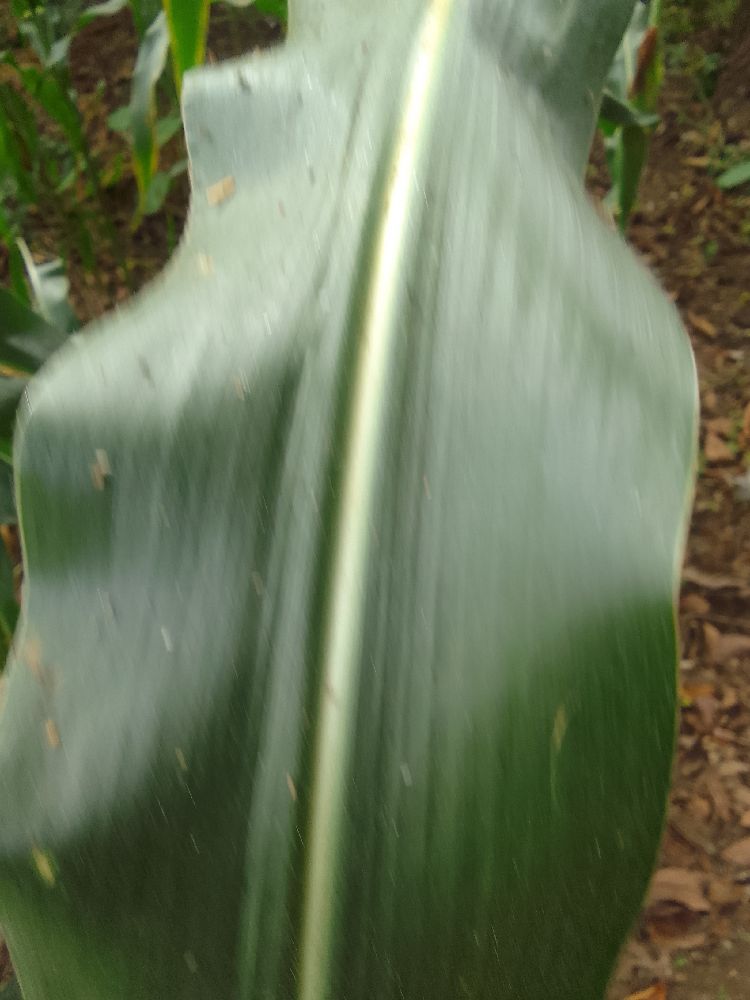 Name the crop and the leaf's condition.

maize, healthy
